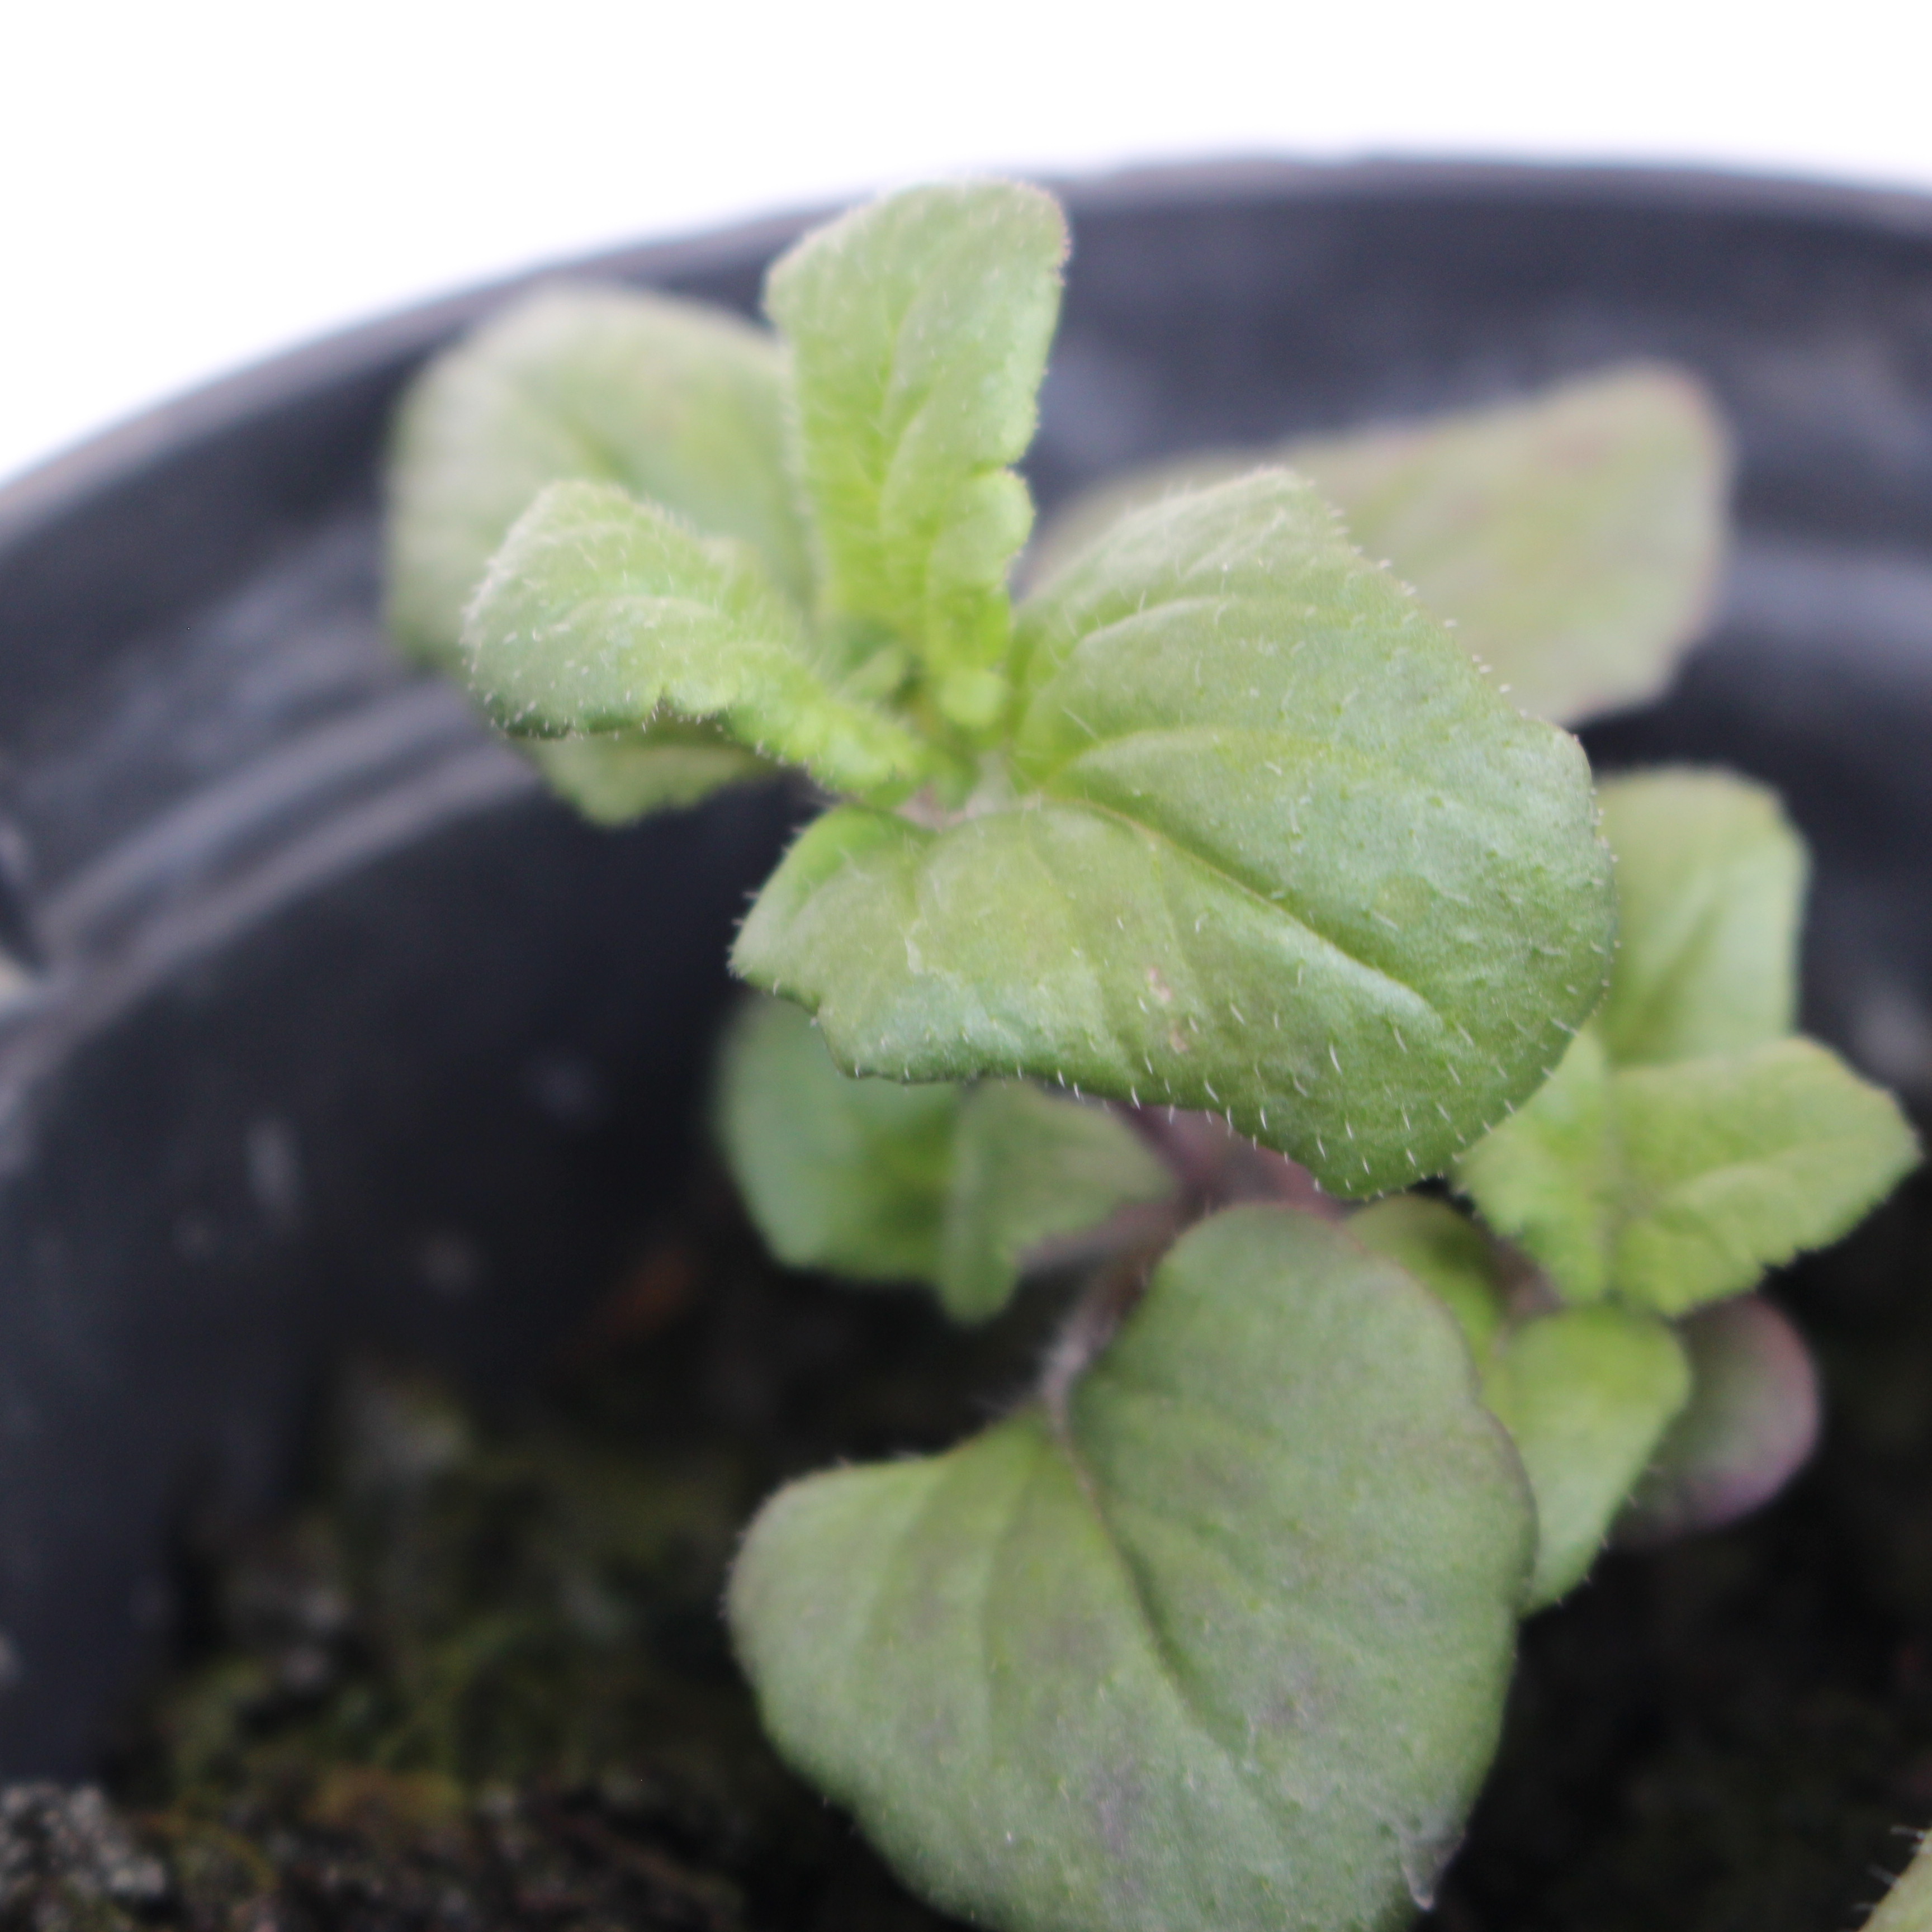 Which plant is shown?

Veronica persica
